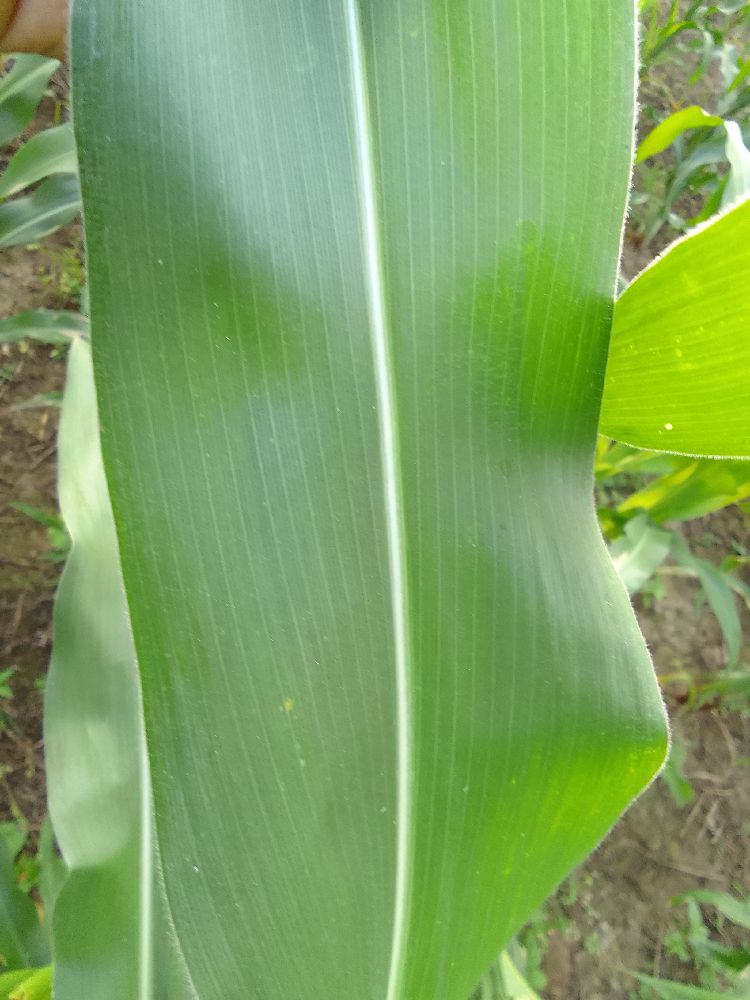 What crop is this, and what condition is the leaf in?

maize, healthy
